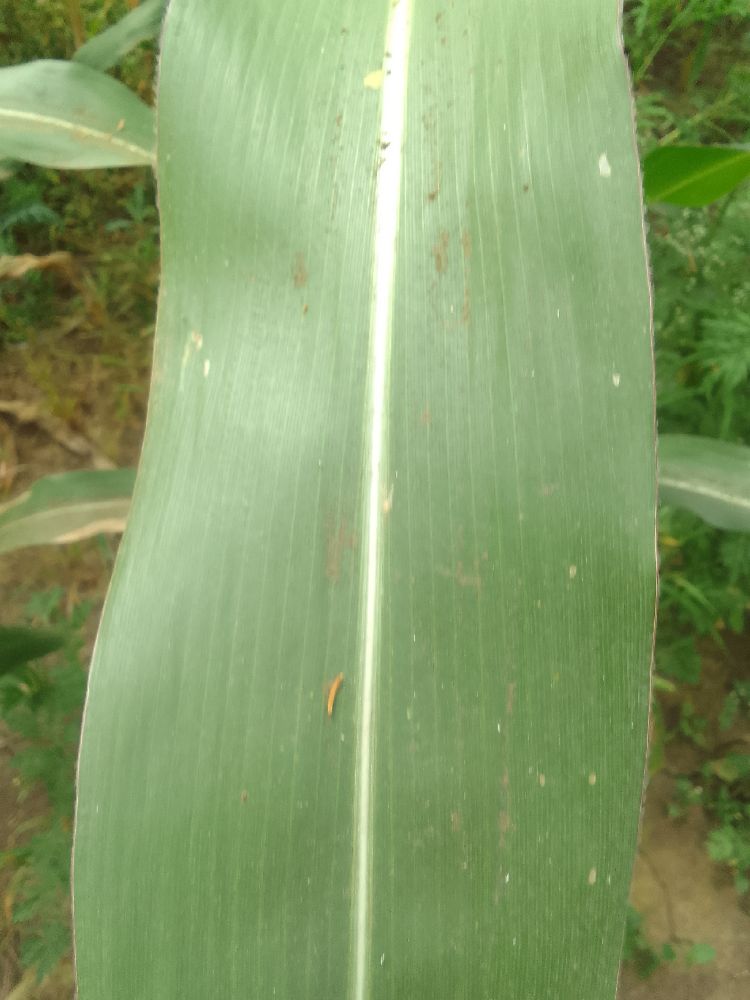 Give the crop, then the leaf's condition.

maize, healthy
